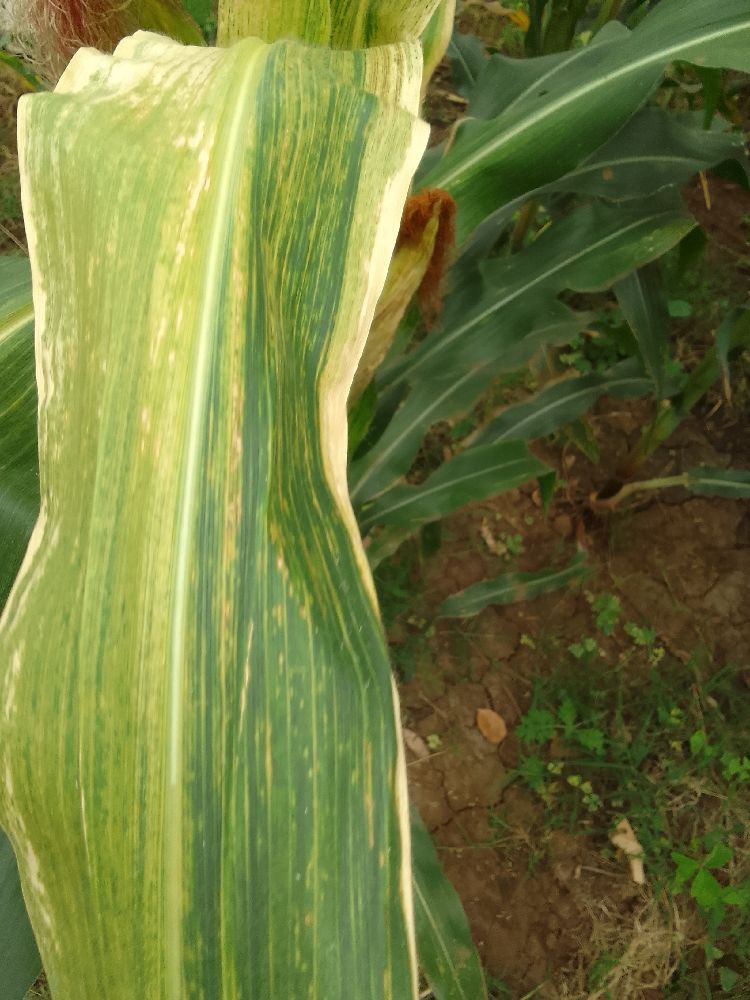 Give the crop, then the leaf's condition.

maize, maize lethal necrosis
